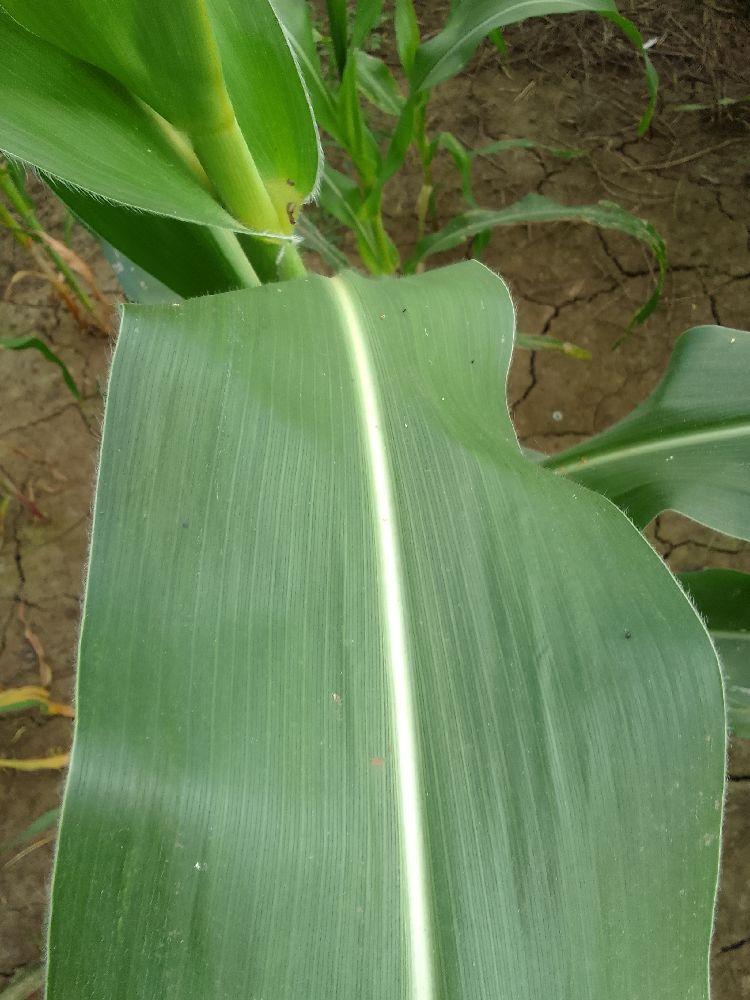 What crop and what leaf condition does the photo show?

maize, healthy
